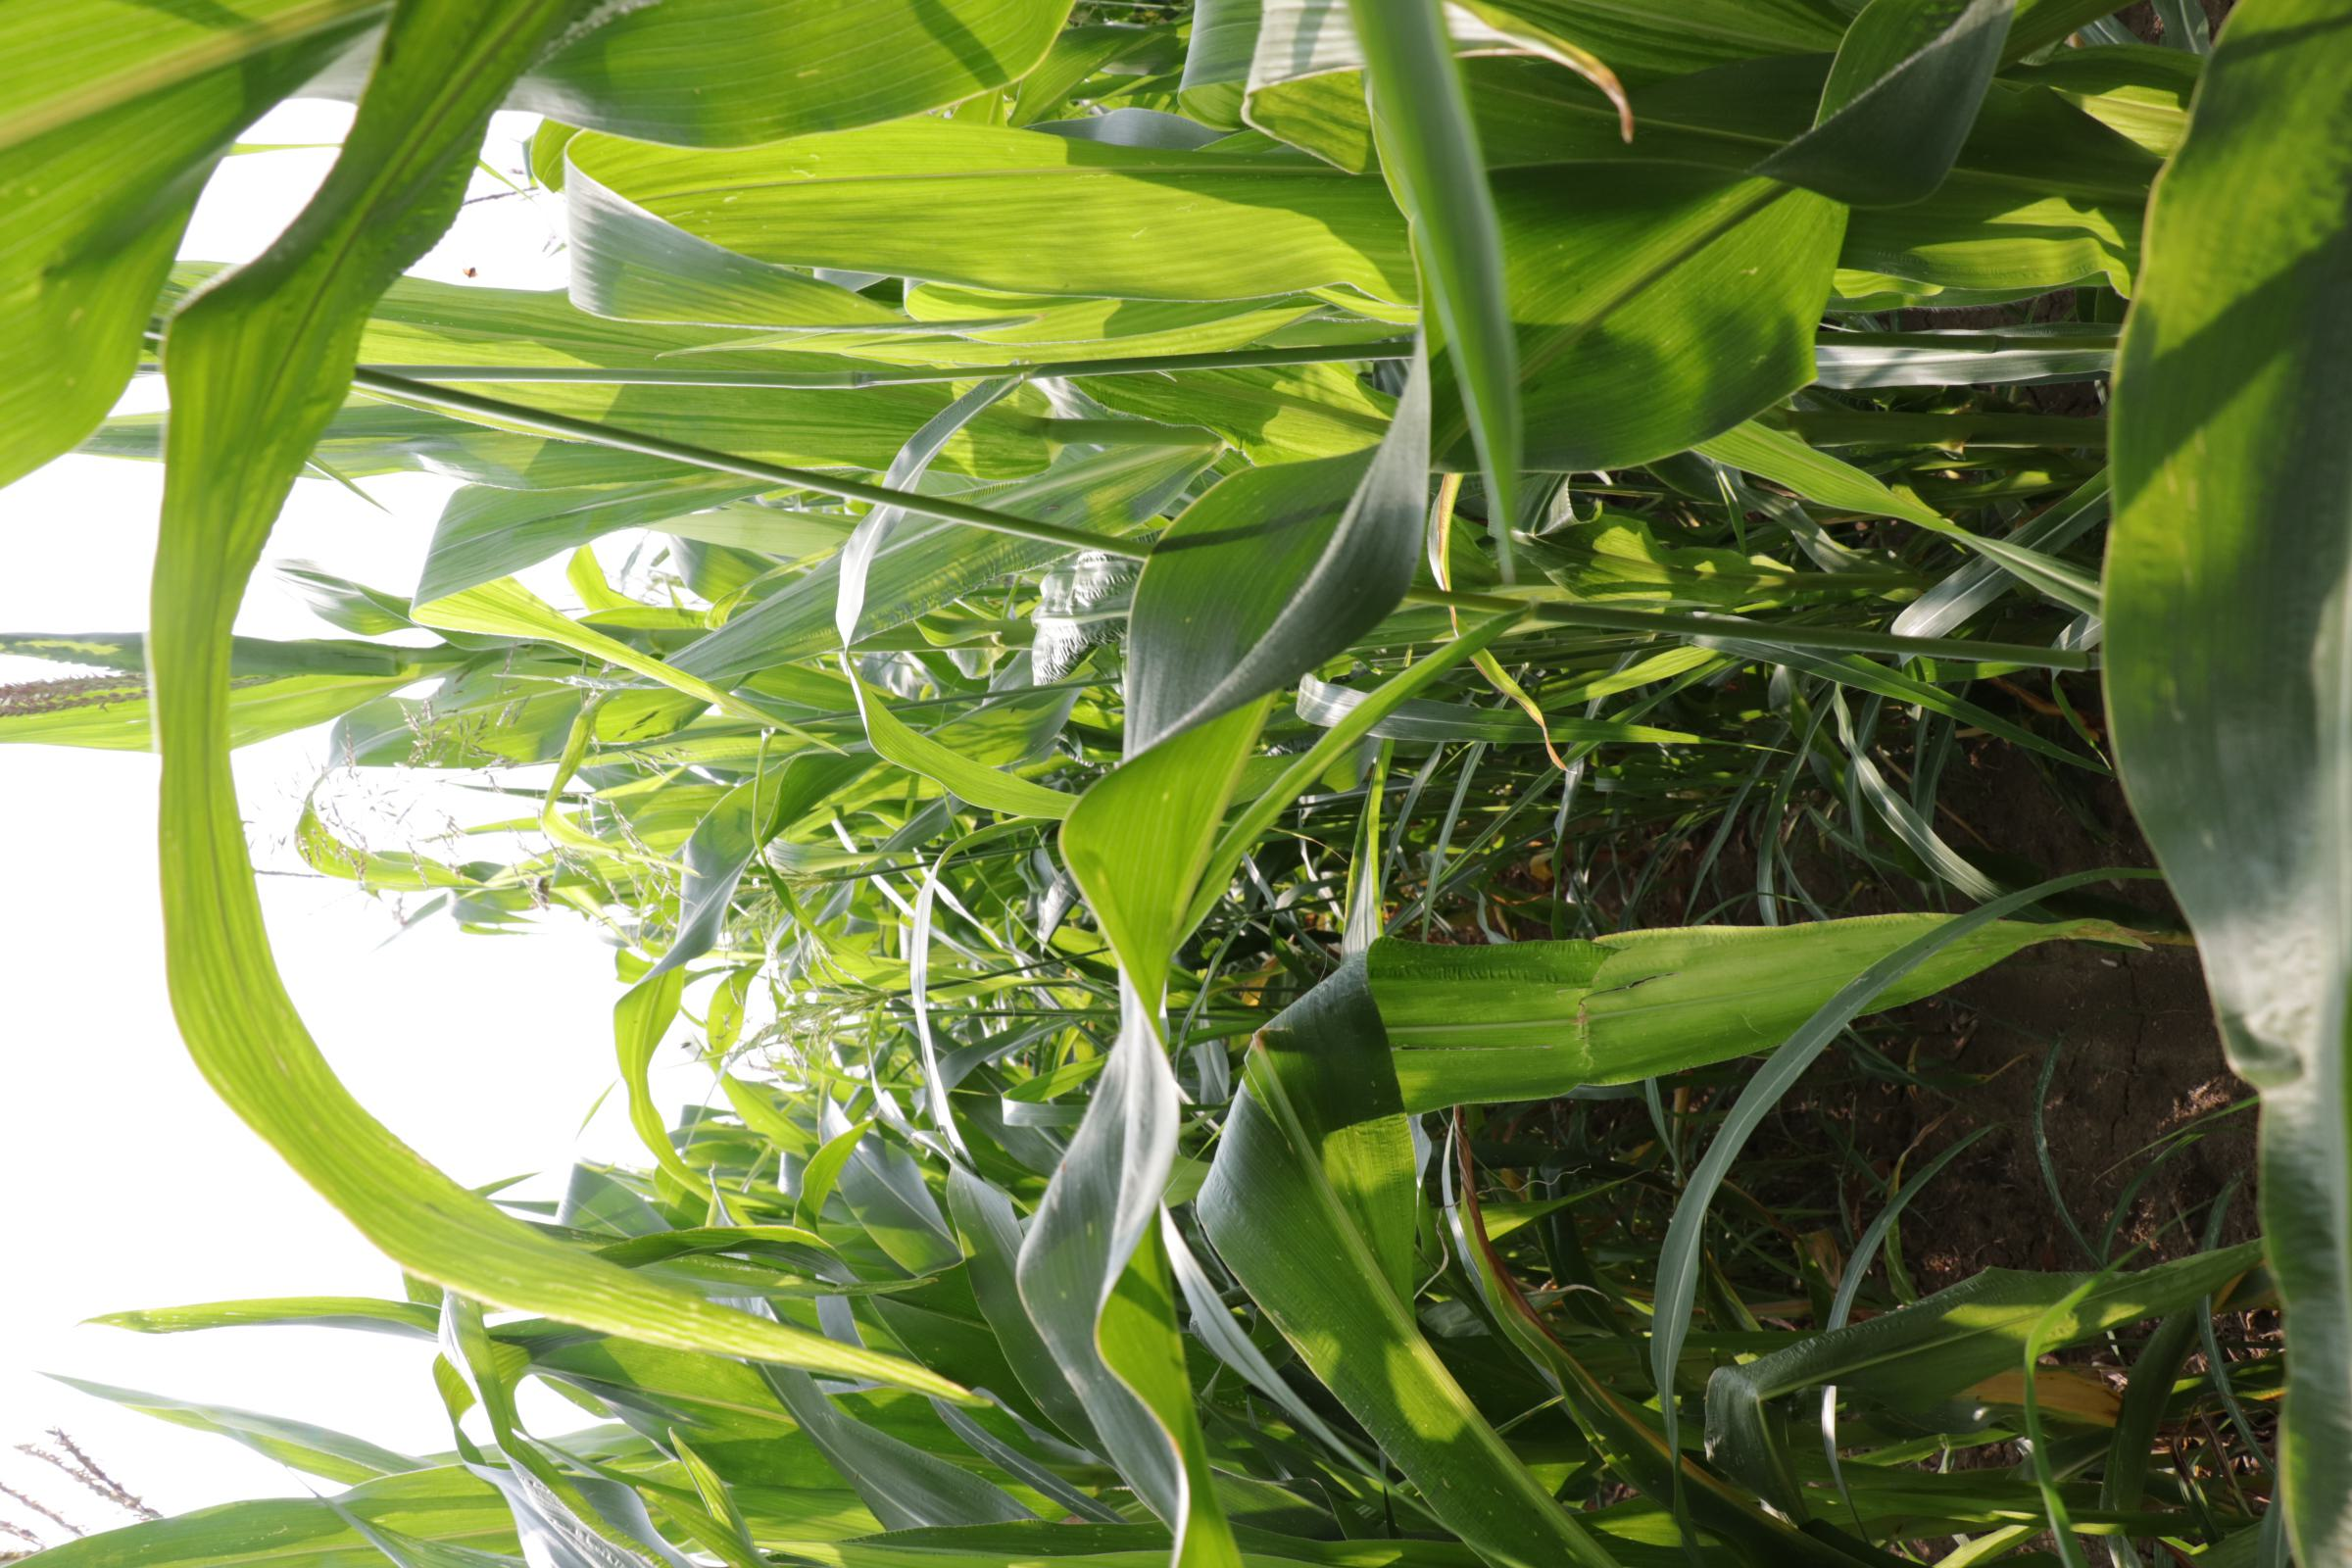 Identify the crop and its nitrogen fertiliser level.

maize, full nitrogen fertilisation
